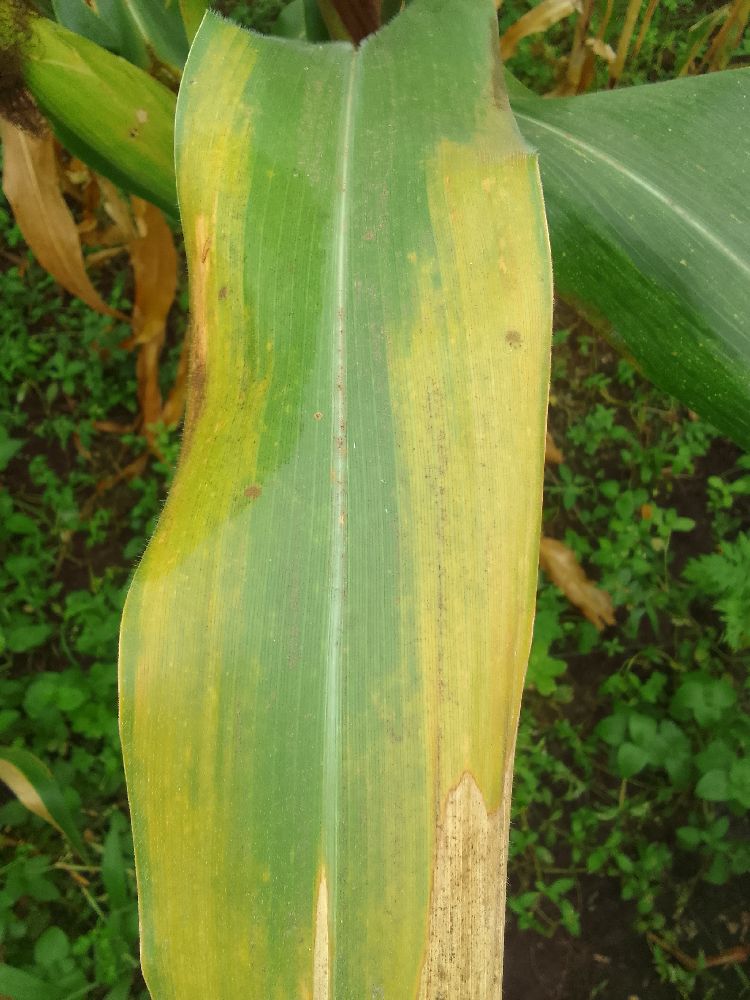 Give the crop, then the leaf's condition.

maize, maize lethal necrosis
